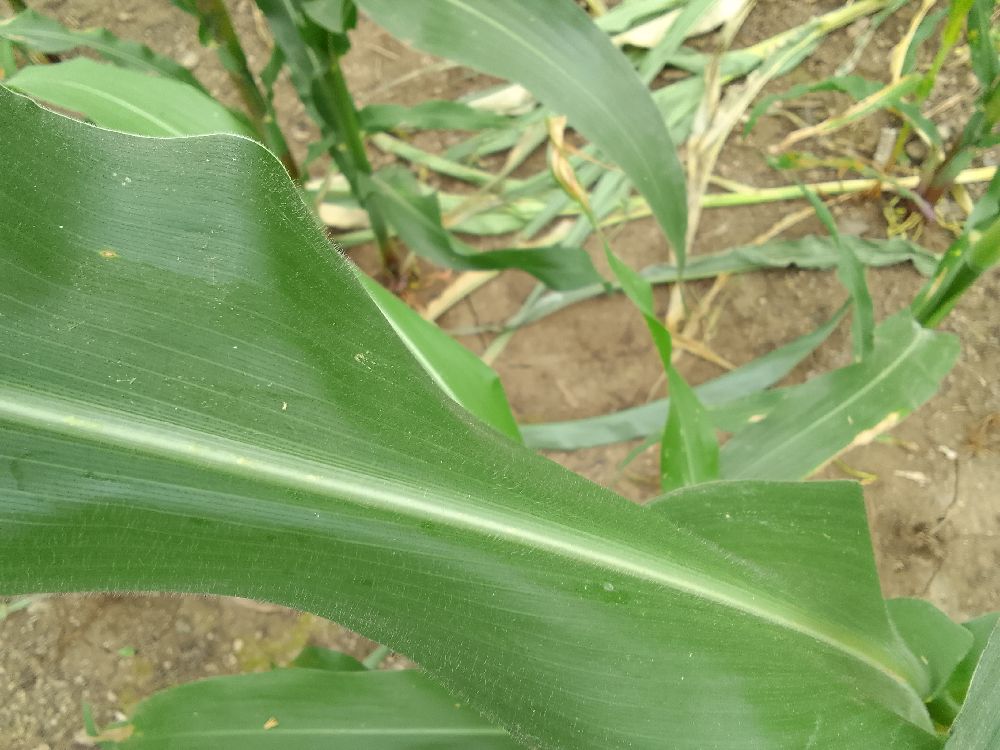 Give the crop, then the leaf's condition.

maize, healthy
